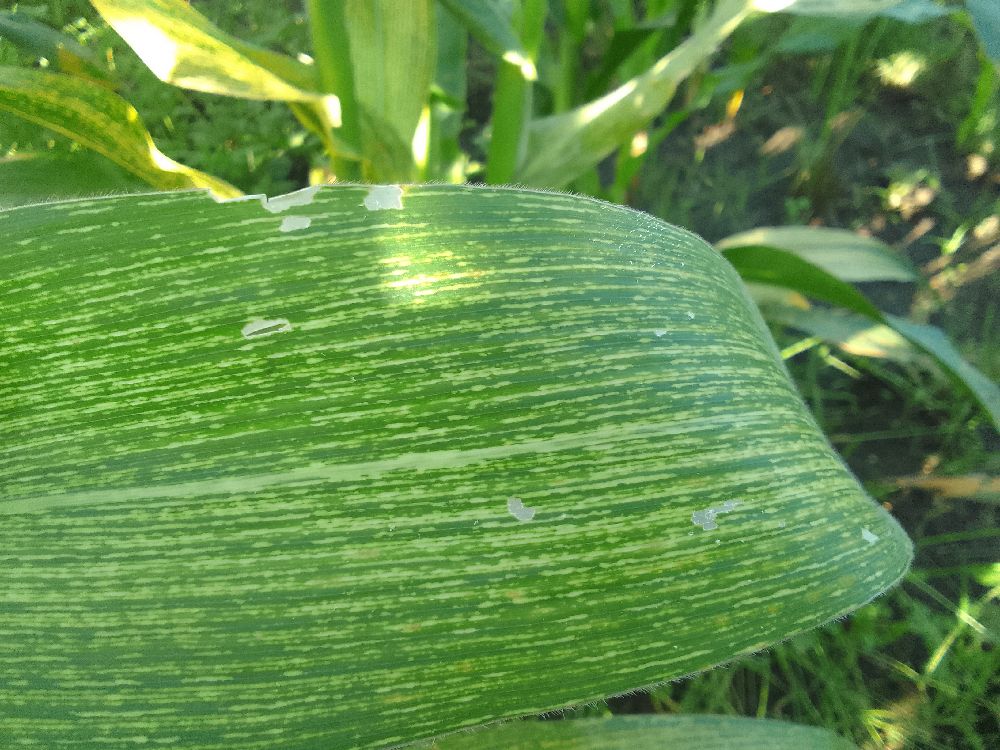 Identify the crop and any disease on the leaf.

maize, maize streak virus
